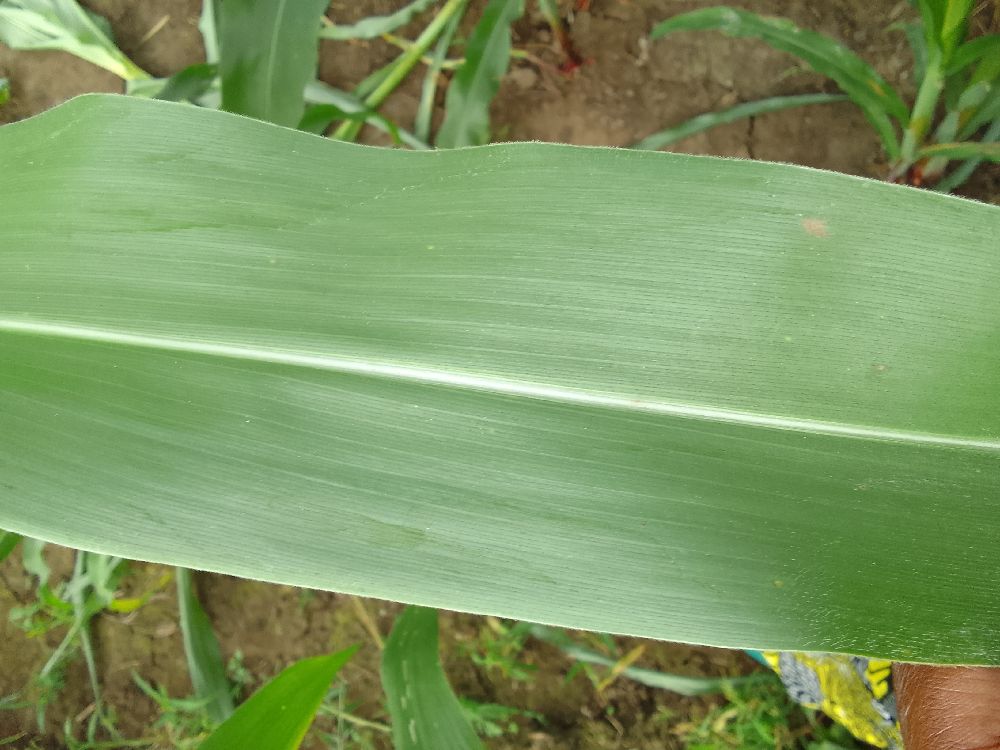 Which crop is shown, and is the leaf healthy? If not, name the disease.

maize, healthy
